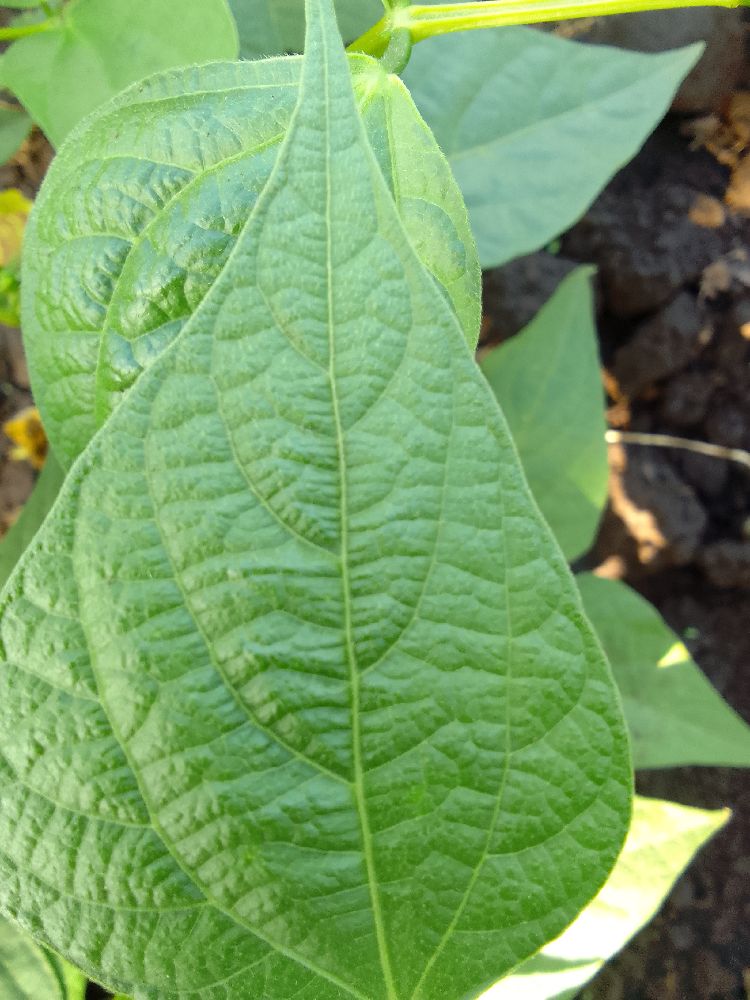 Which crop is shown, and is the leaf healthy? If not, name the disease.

common bean, healthy
